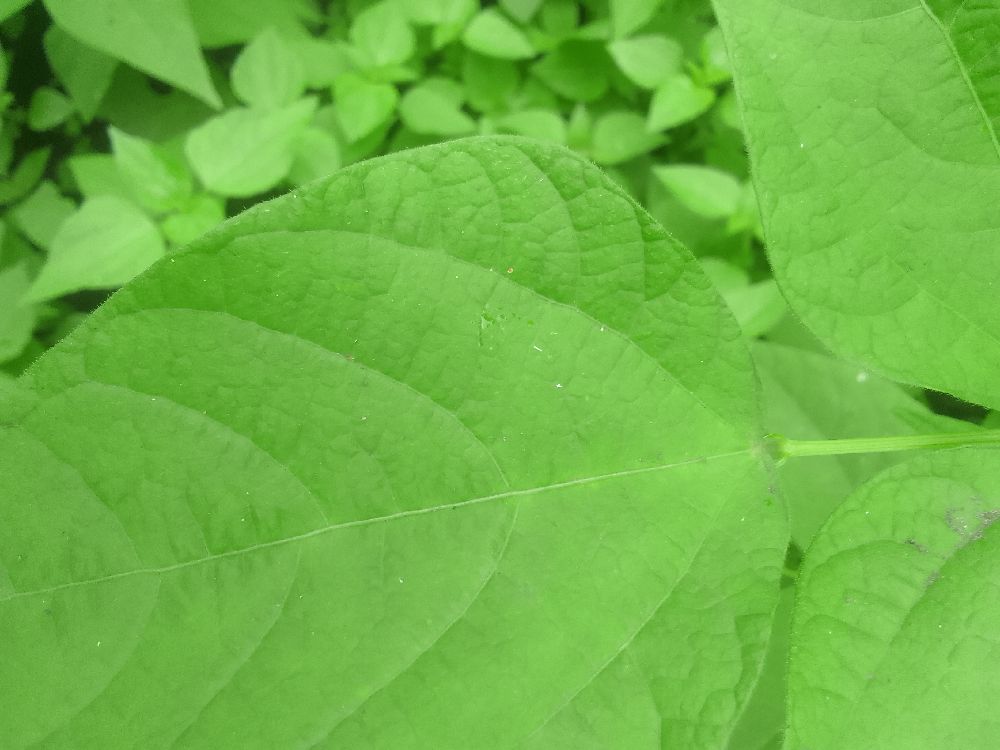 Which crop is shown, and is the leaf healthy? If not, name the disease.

common bean, healthy
